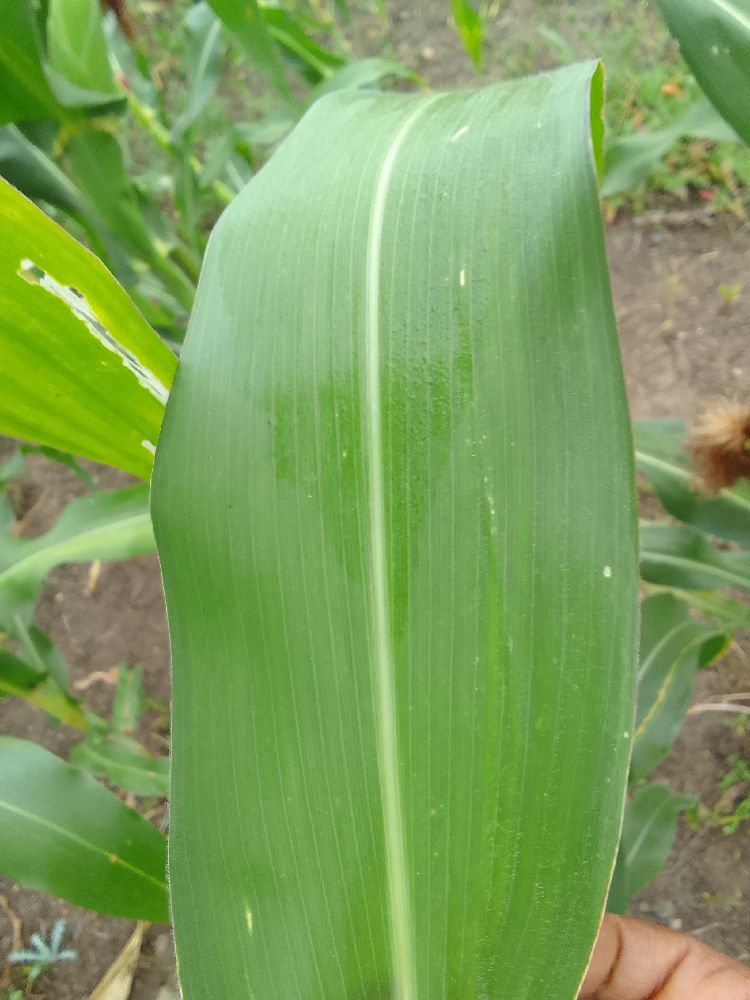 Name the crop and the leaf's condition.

maize, healthy
